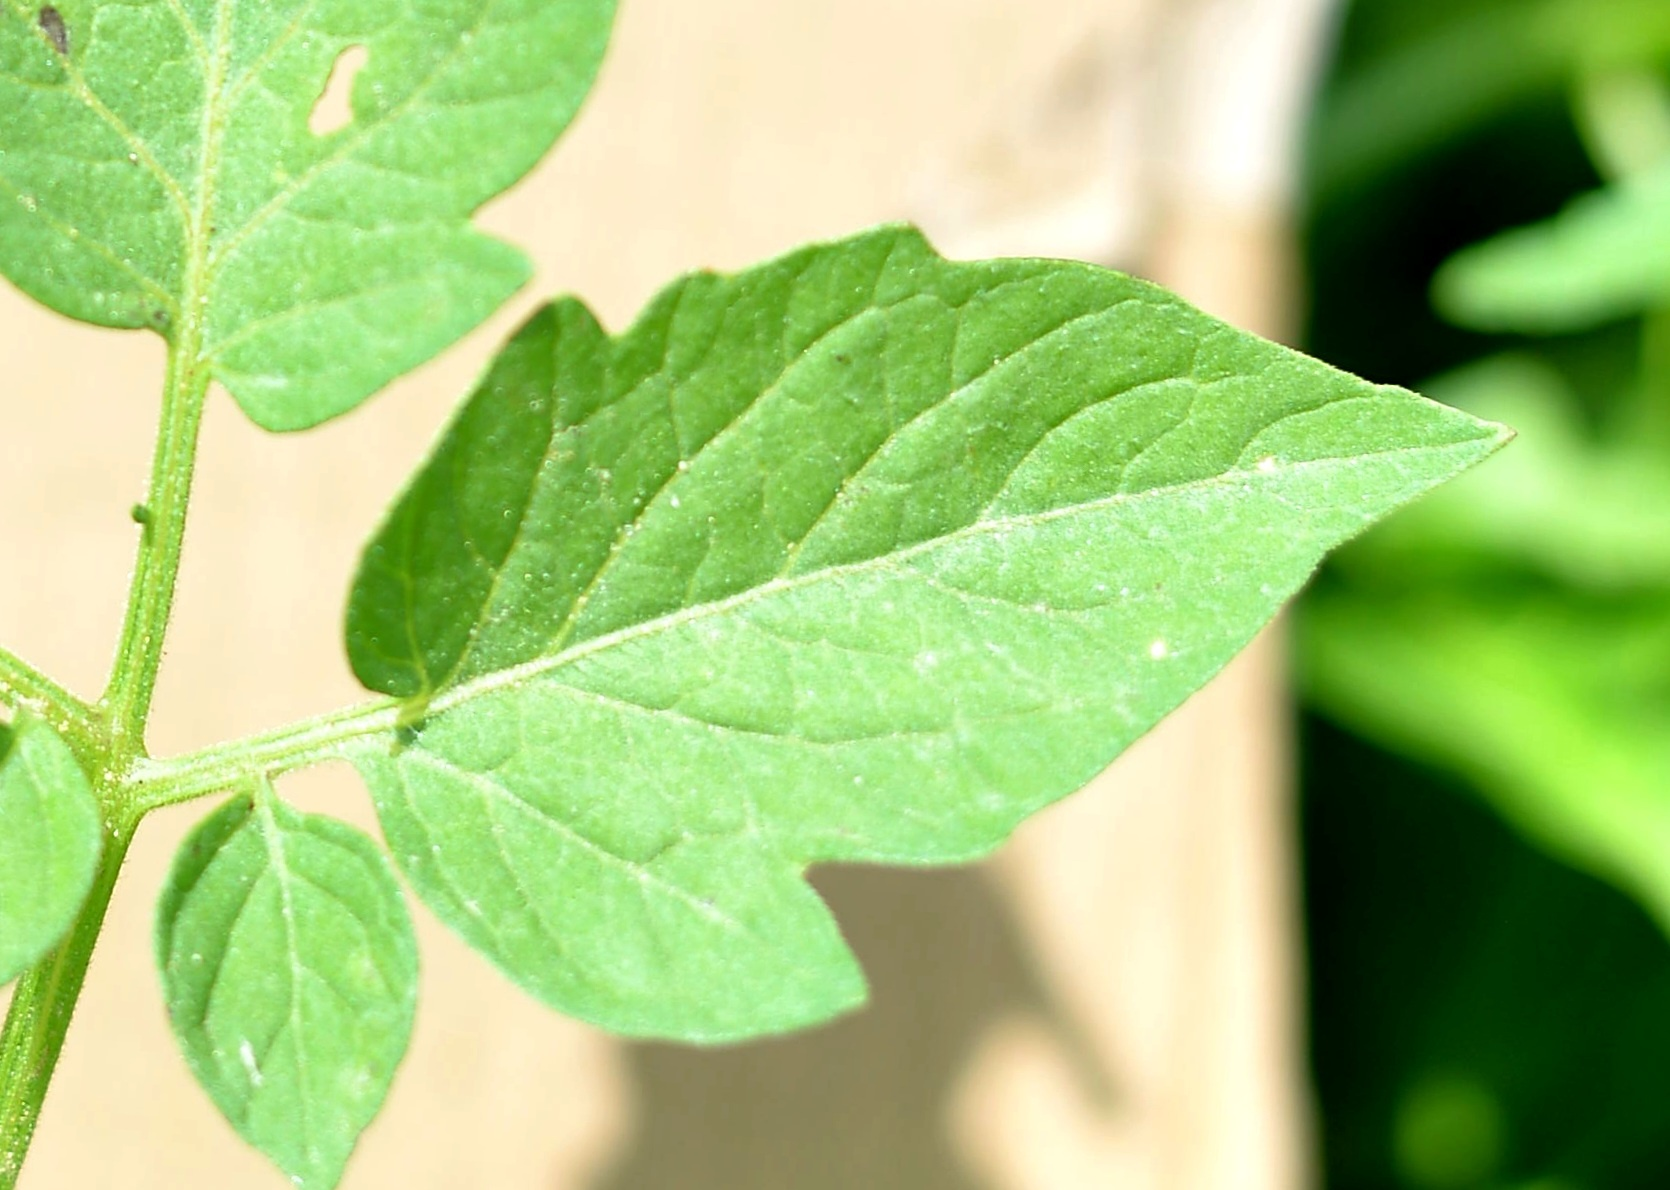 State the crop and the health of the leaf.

tomato, healthy
